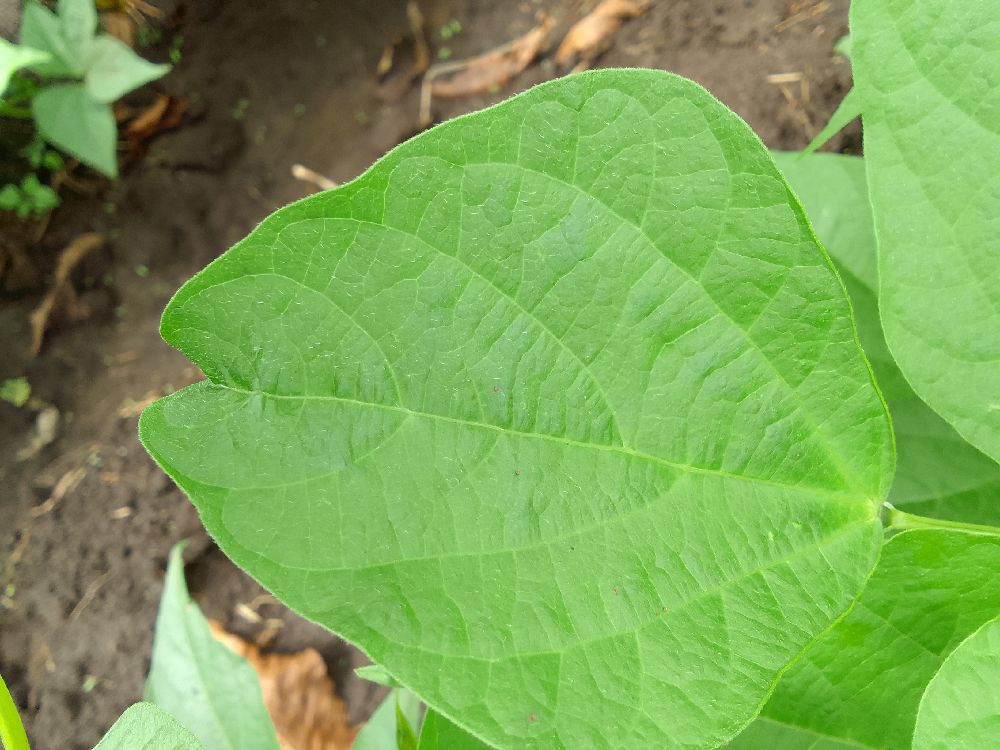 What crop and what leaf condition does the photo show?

common bean, healthy
